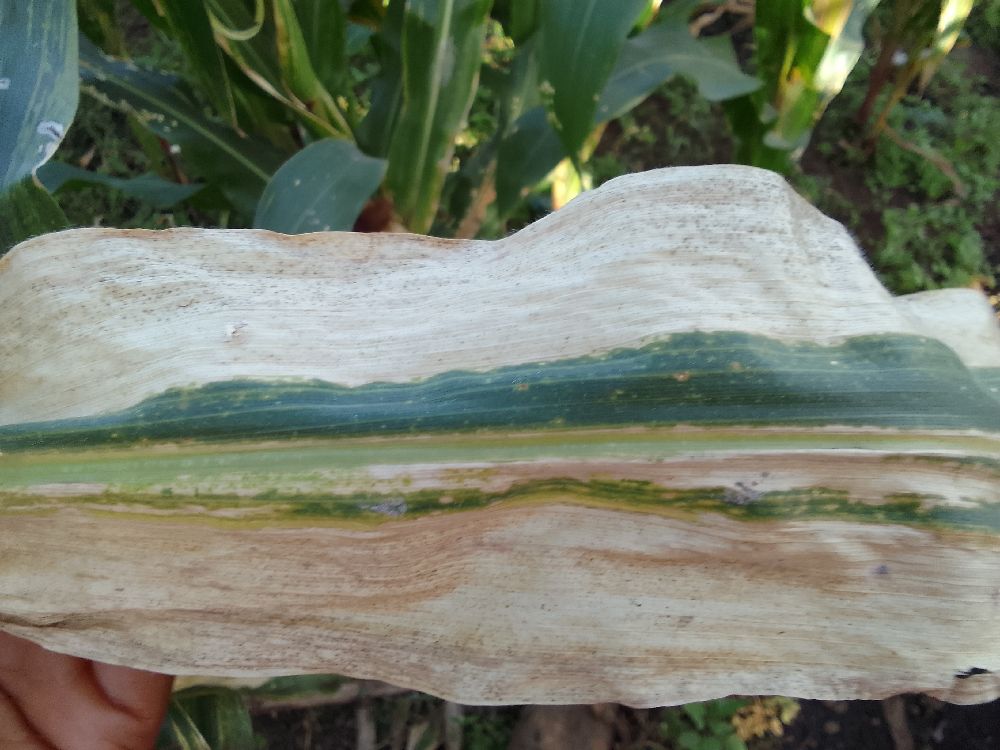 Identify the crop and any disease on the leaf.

maize, maize lethal necrosis
